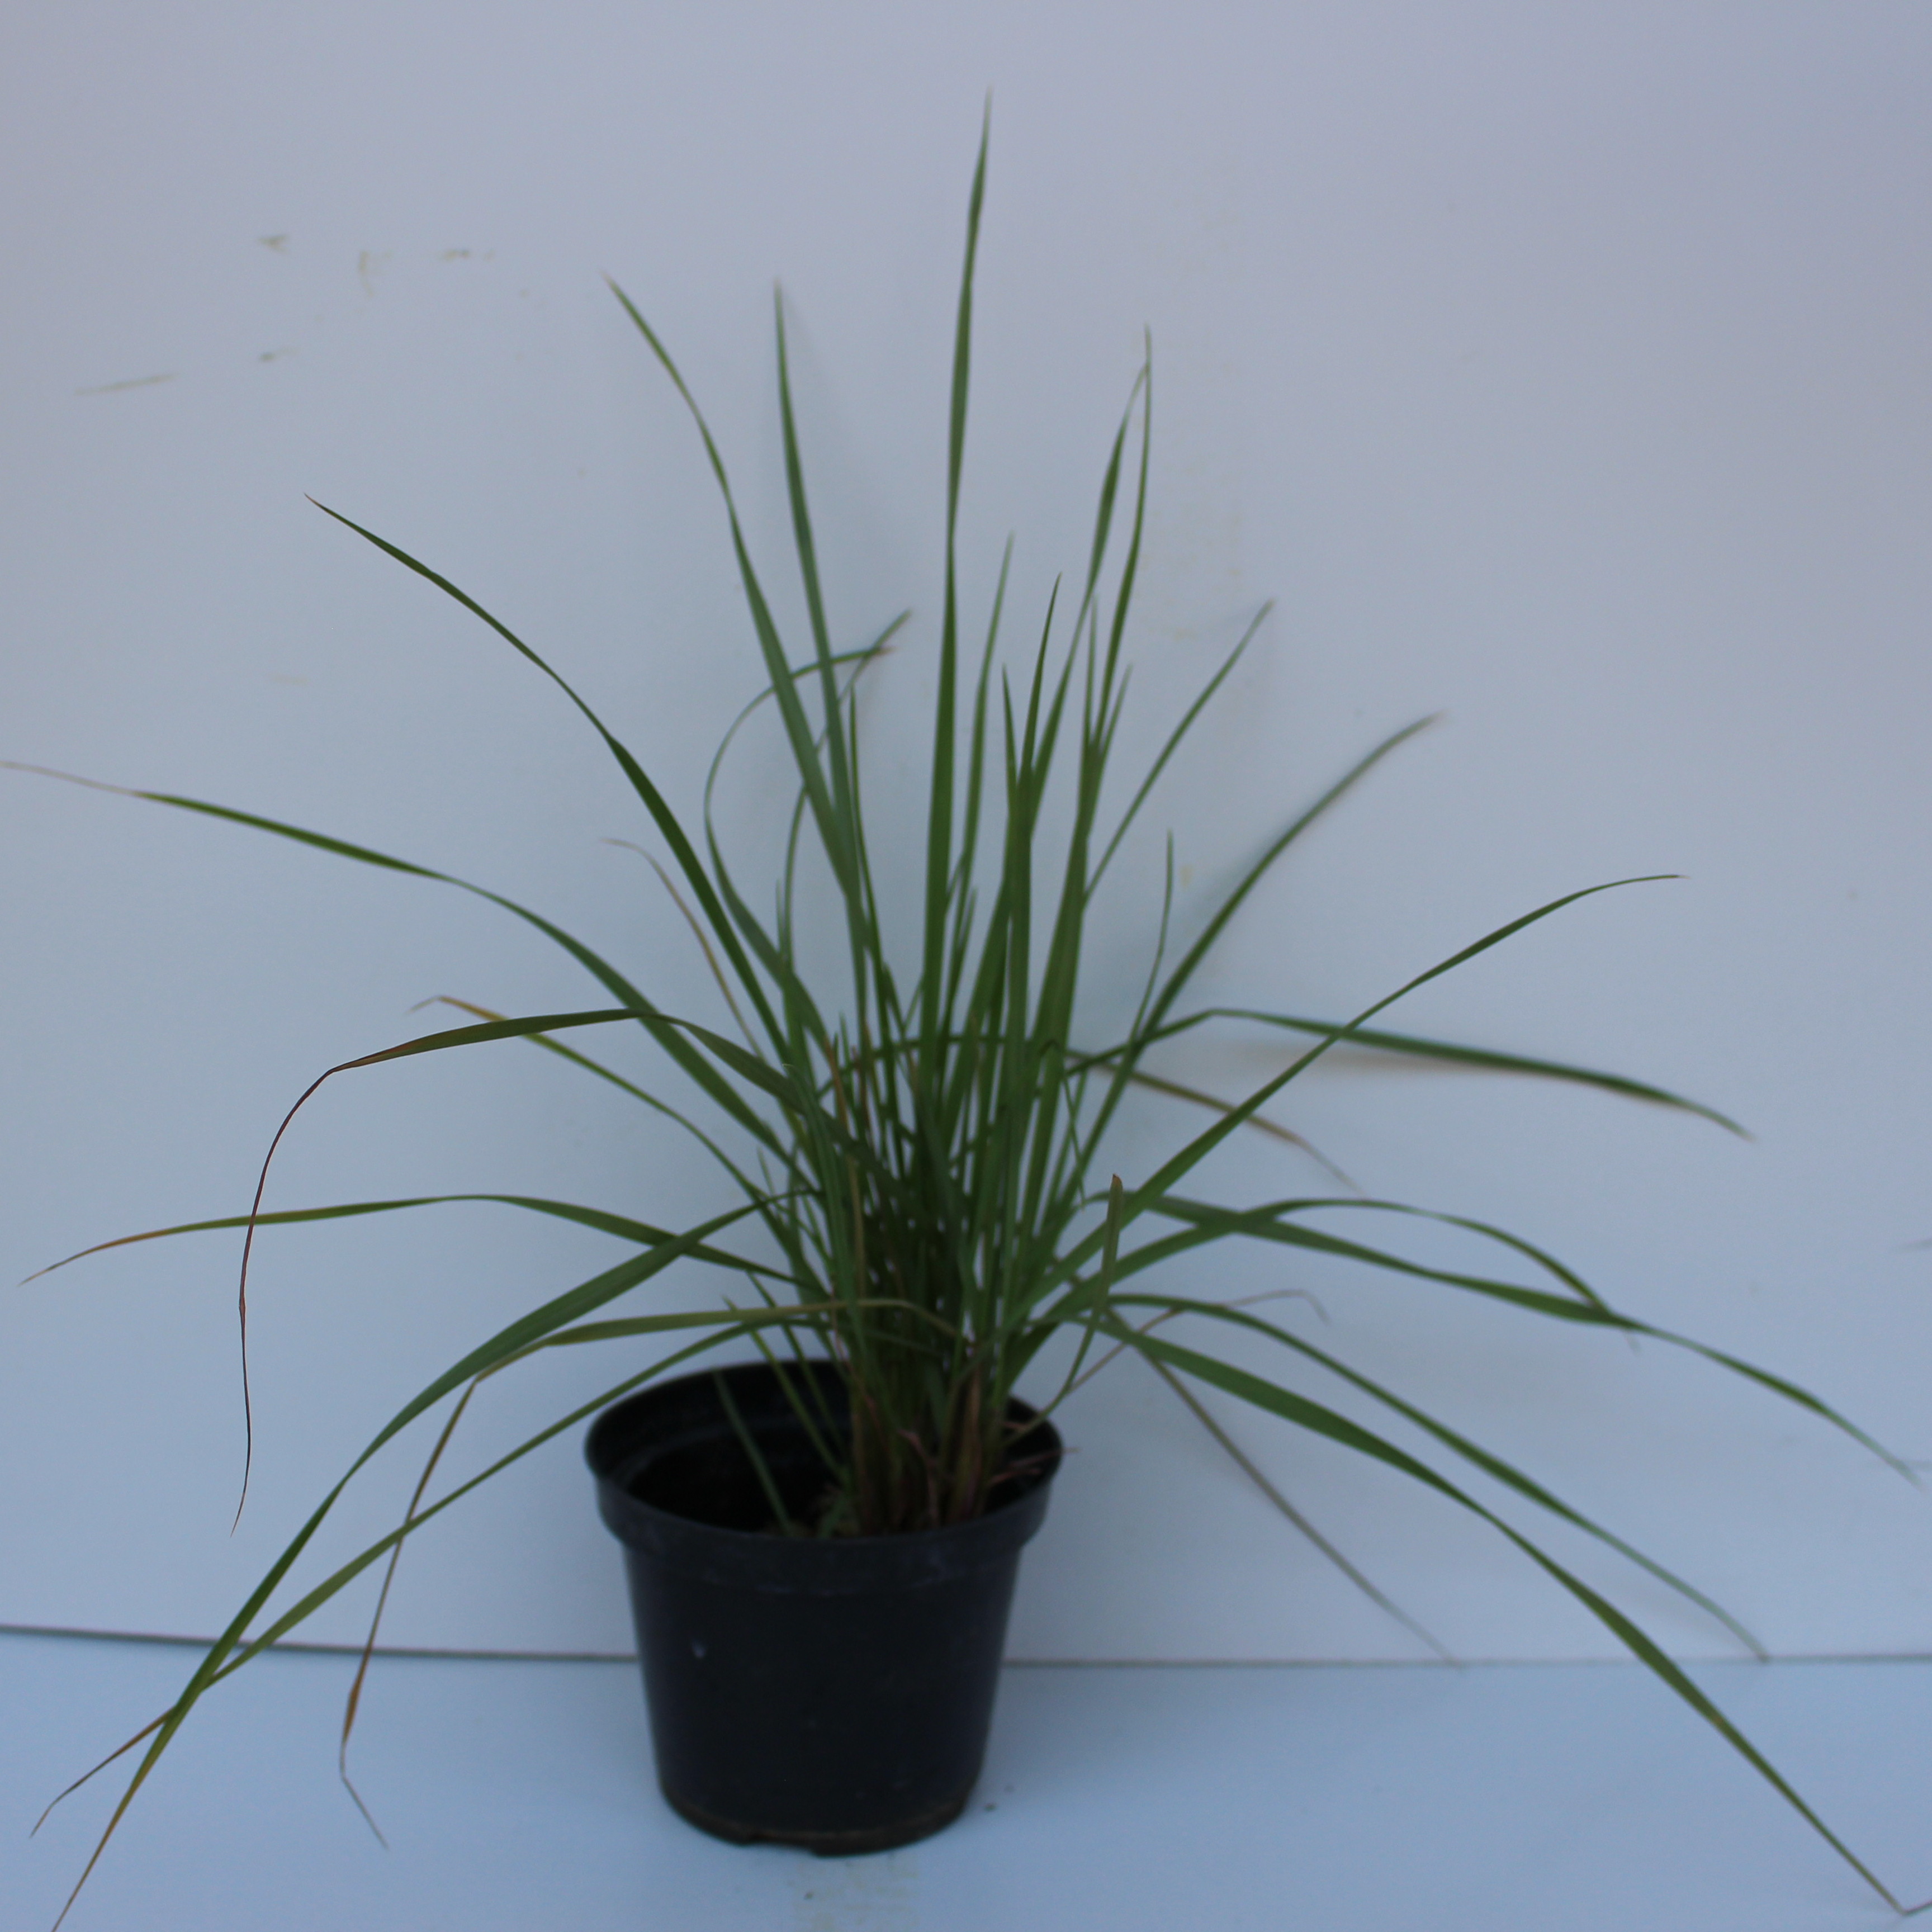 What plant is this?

Lolium multiflorum
